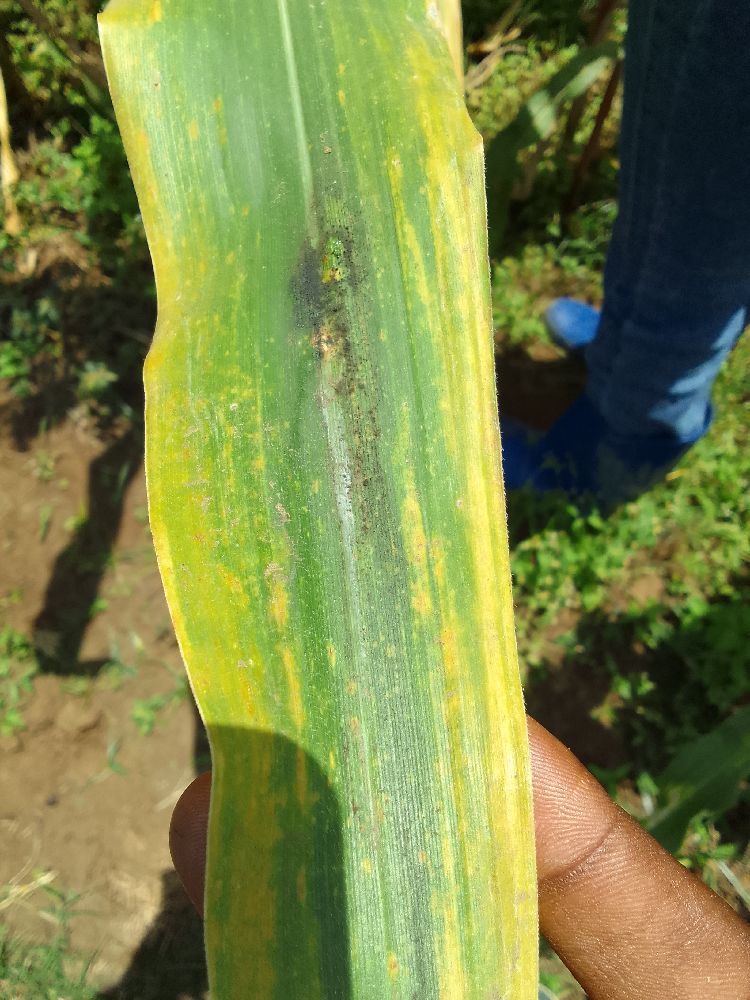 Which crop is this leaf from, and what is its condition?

maize, maize lethal necrosis
